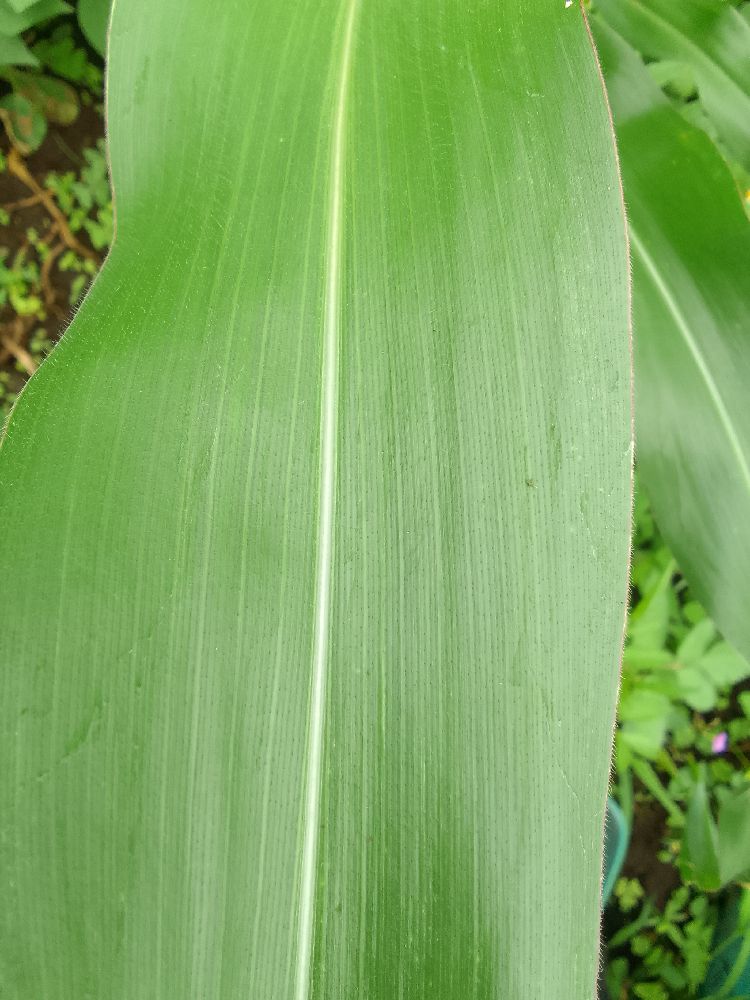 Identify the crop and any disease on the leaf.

maize, healthy
